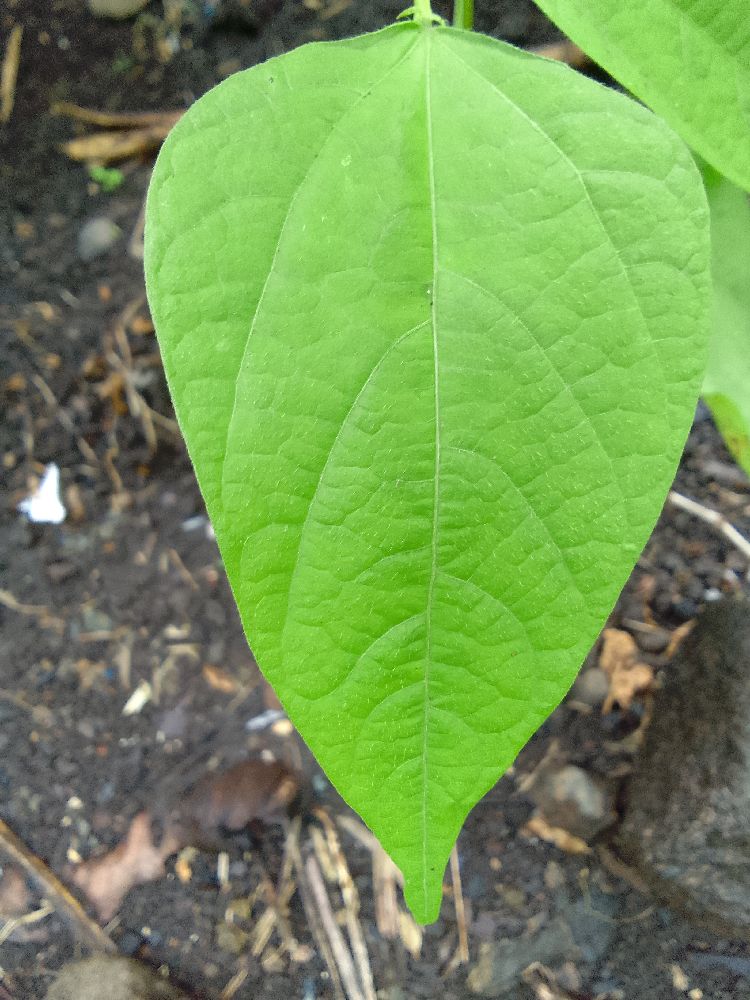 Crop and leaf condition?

common bean, healthy
